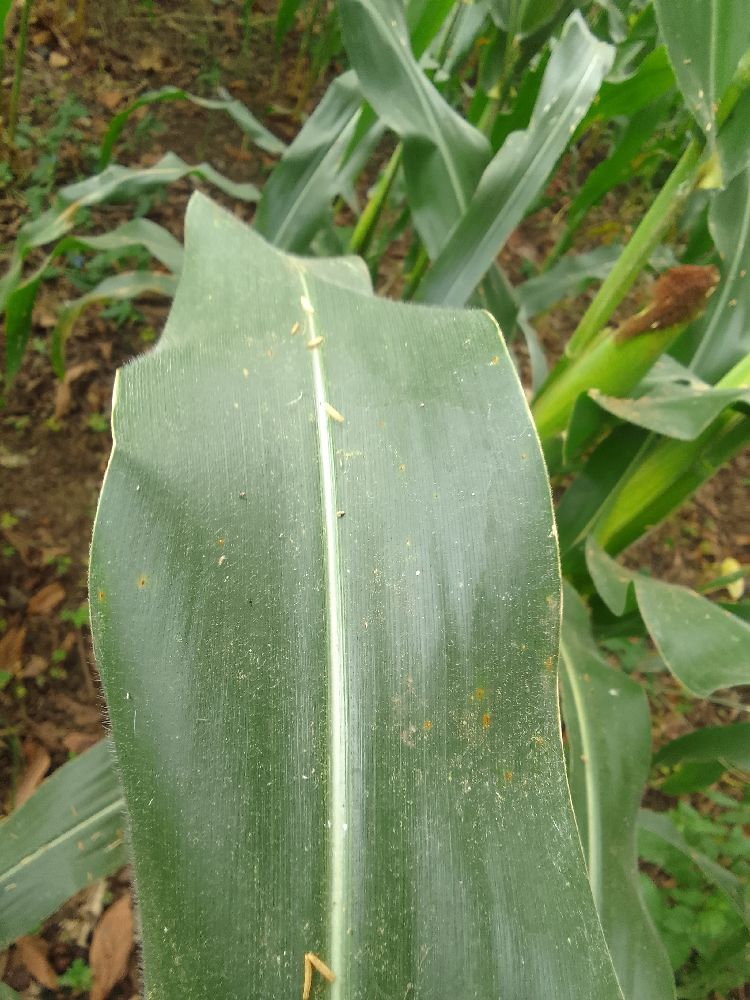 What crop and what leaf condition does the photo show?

maize, healthy
